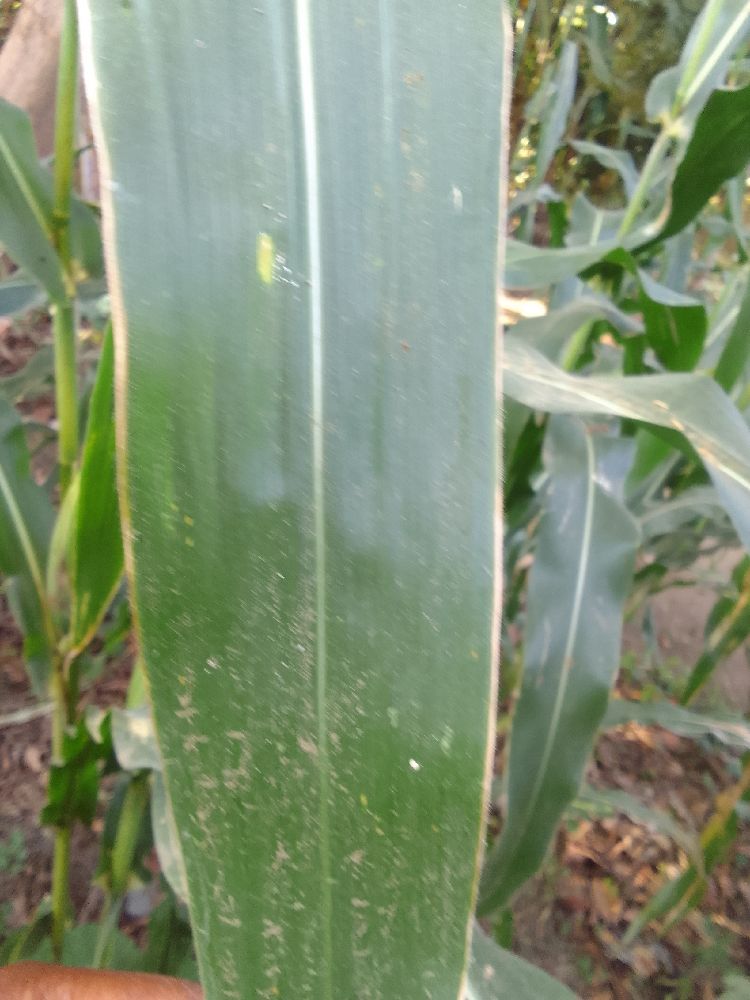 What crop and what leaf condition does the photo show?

maize, healthy
